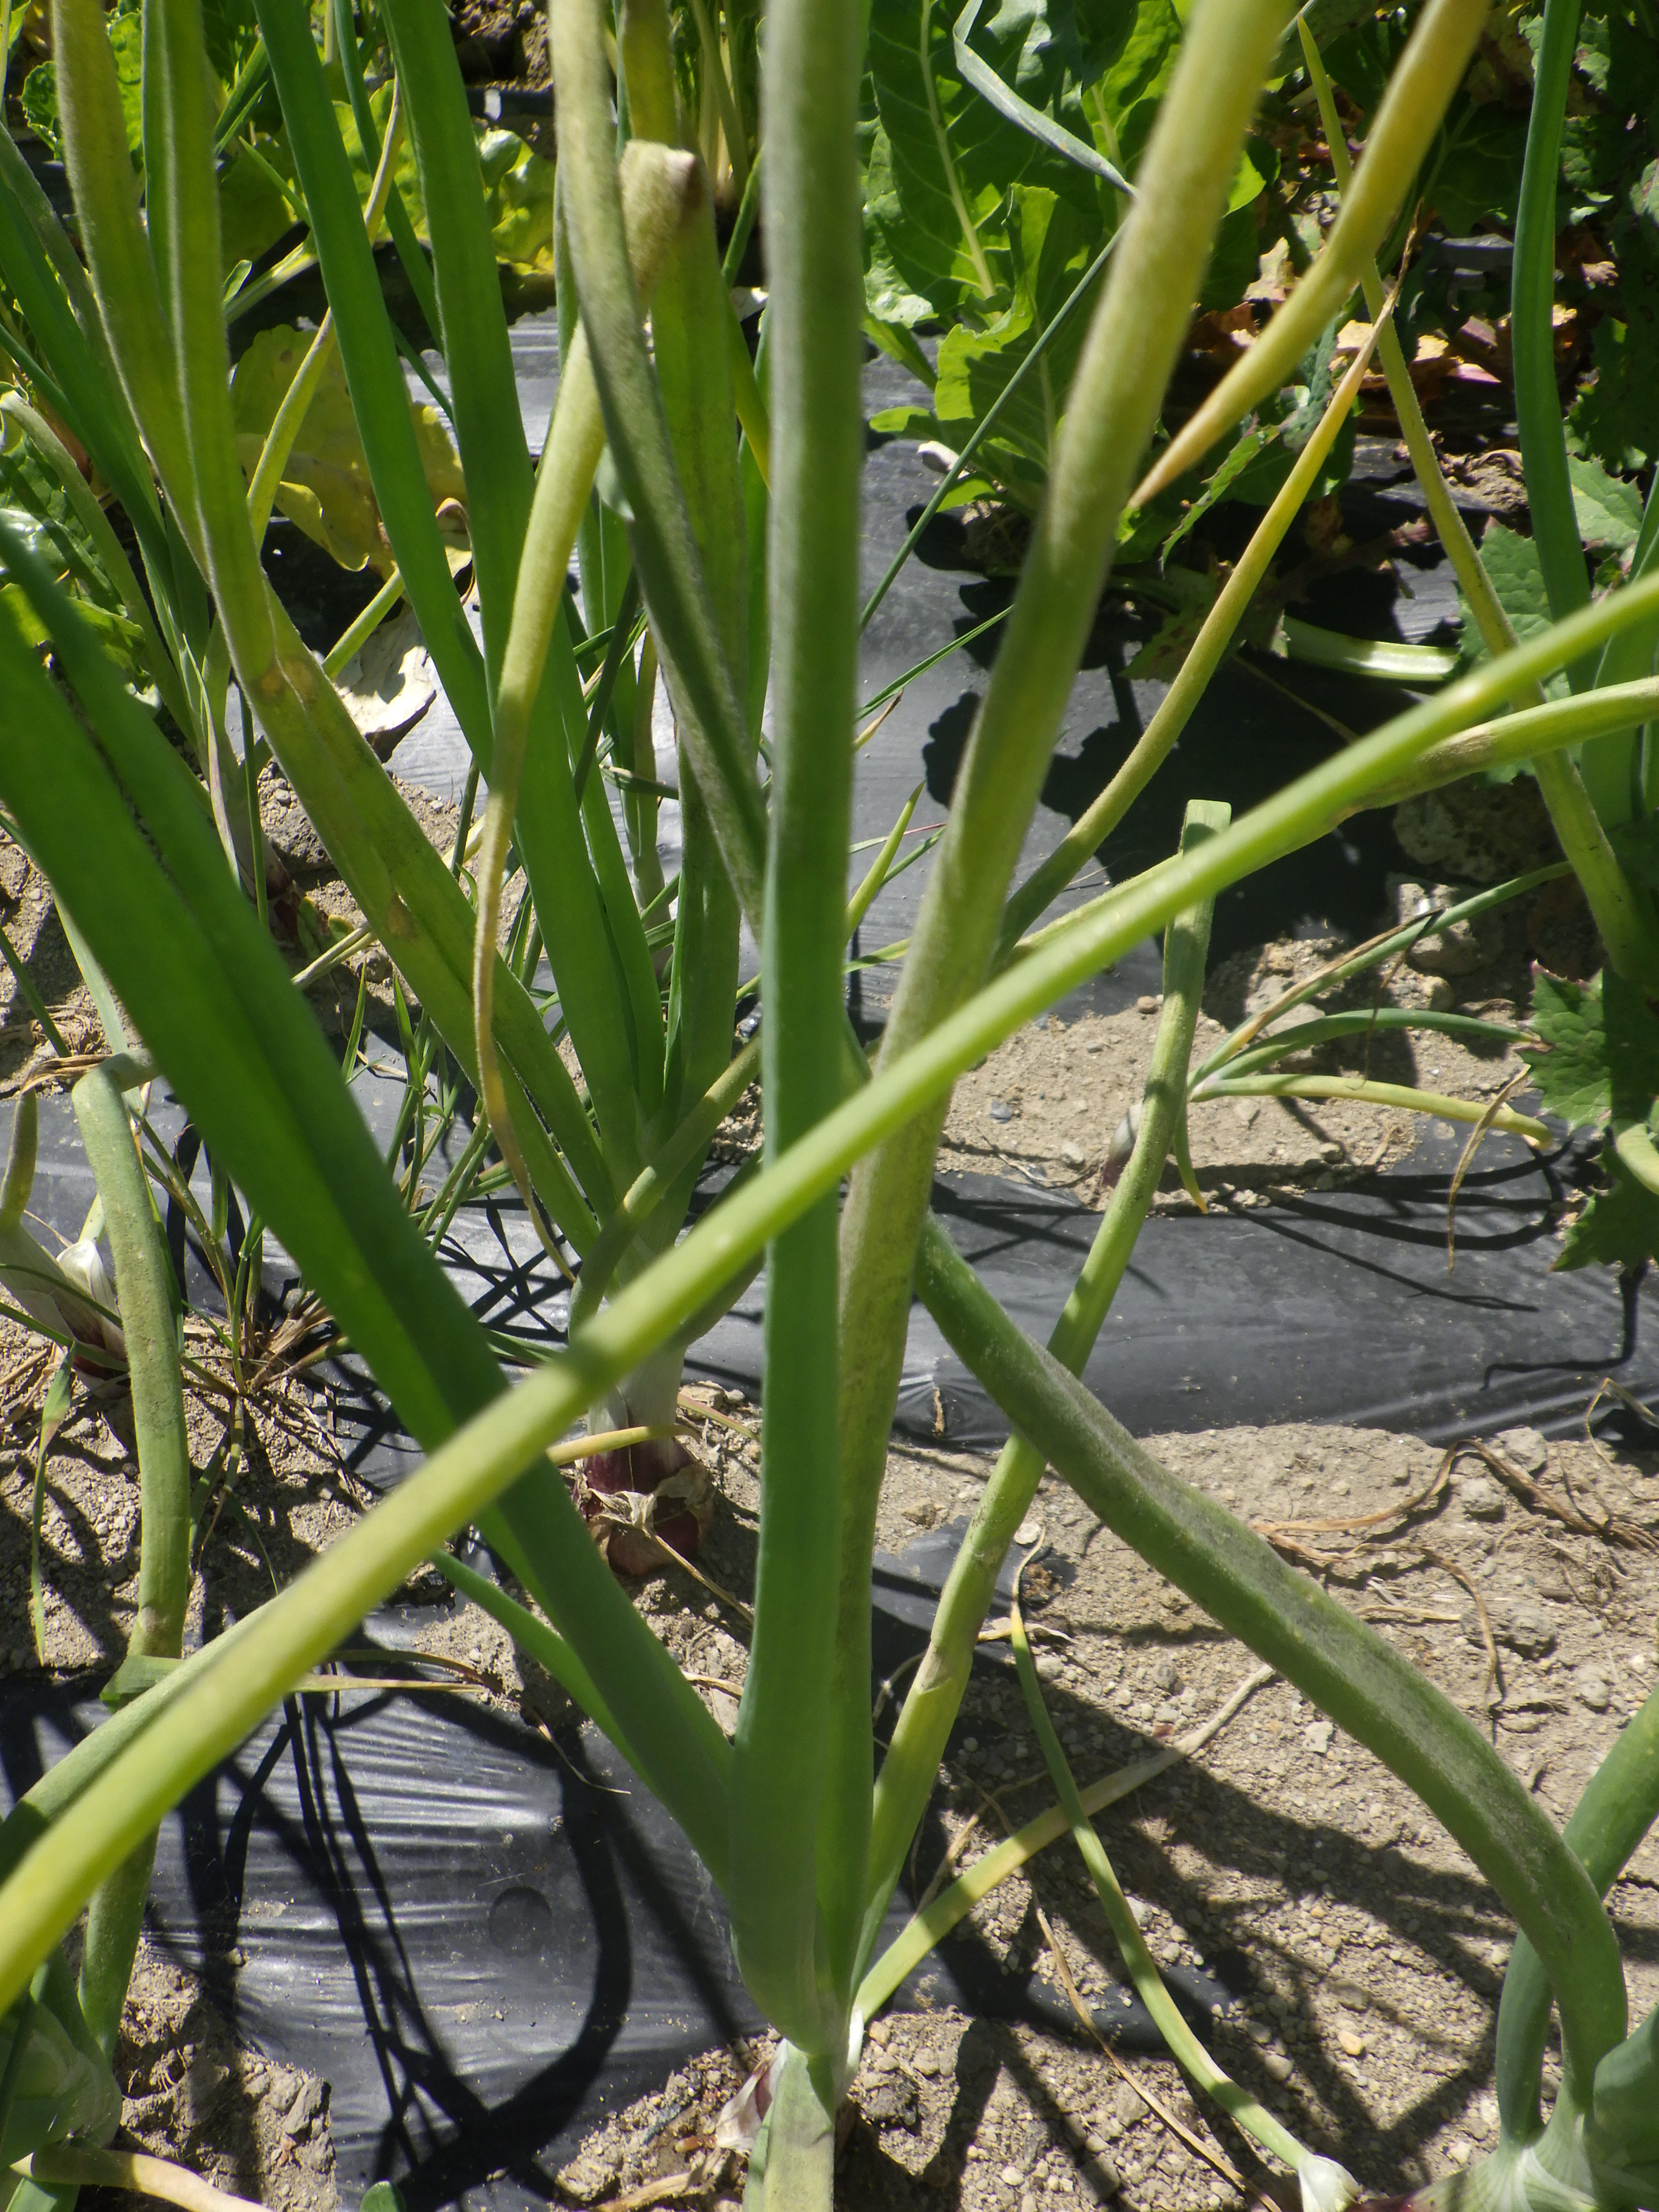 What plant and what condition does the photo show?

onion, downy mildew
